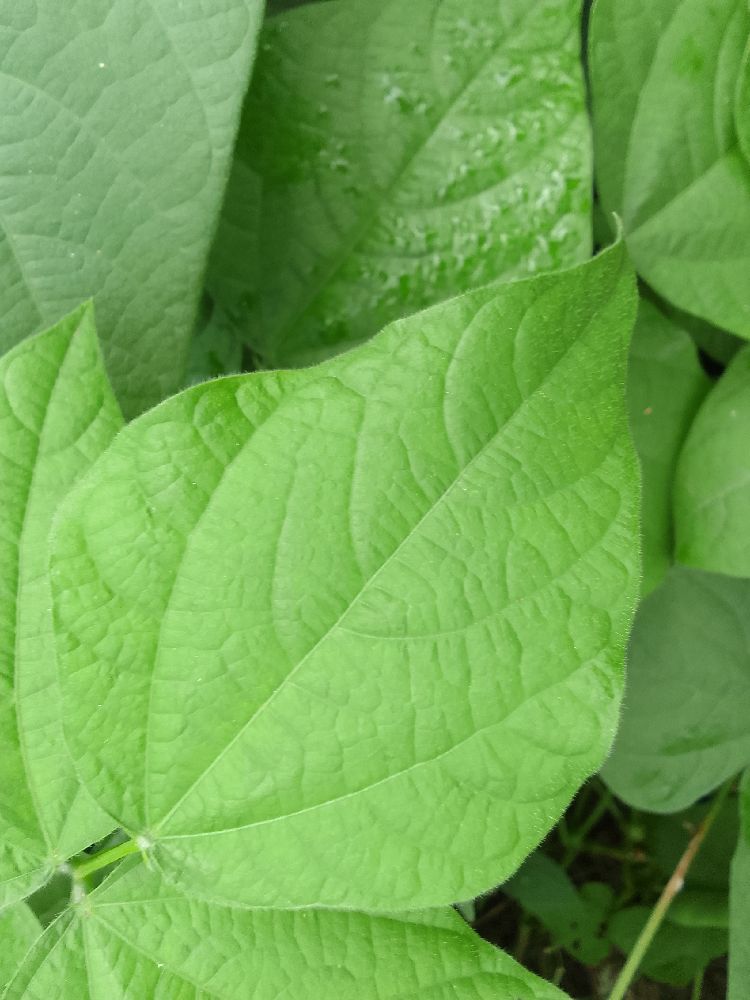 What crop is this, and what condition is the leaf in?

common bean, healthy
